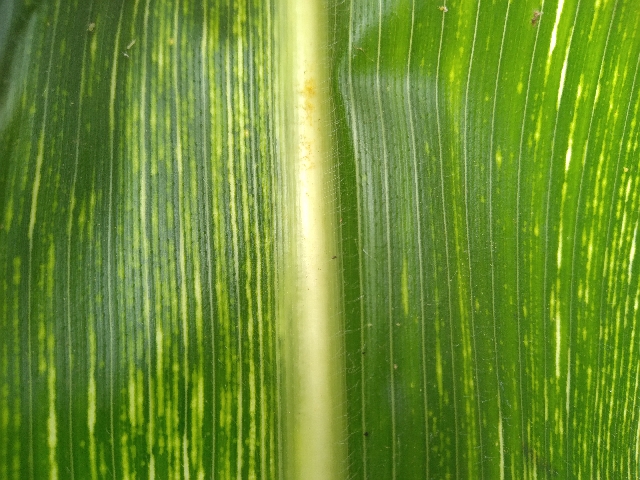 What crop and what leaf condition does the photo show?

maize, maize streak virus
